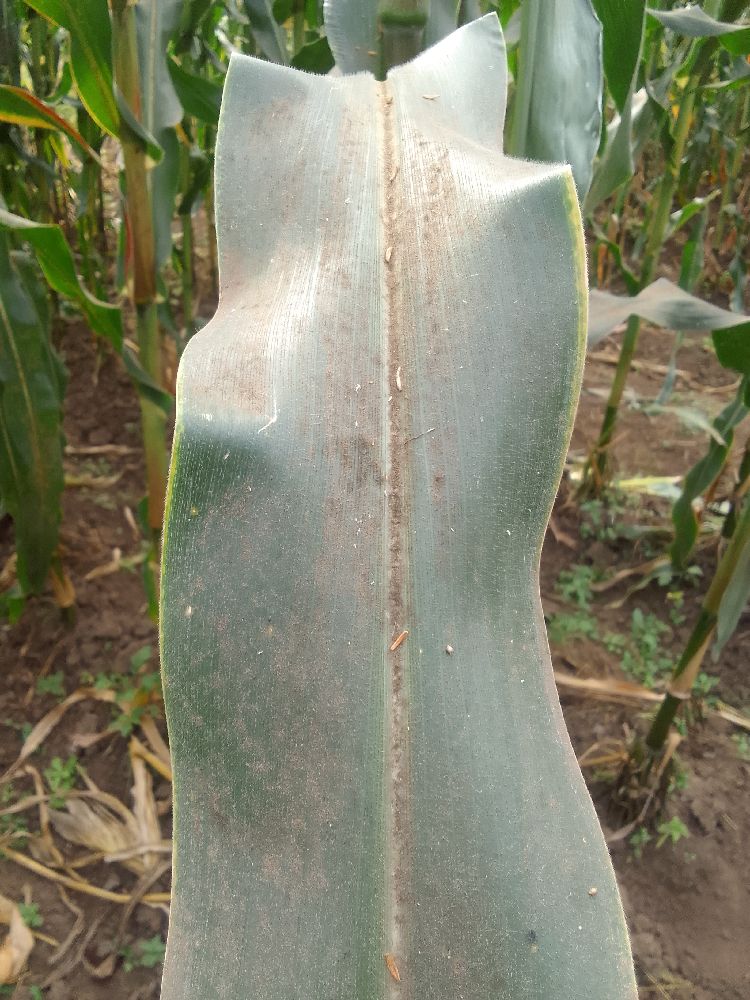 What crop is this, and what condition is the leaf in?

maize, healthy
